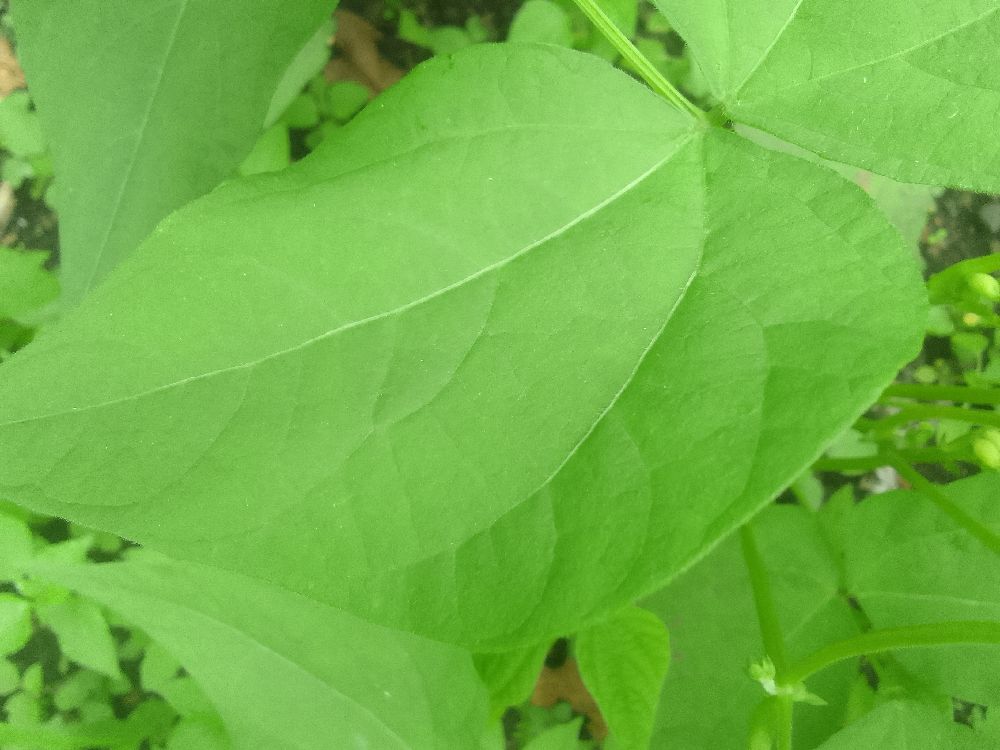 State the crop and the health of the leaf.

common bean, healthy
